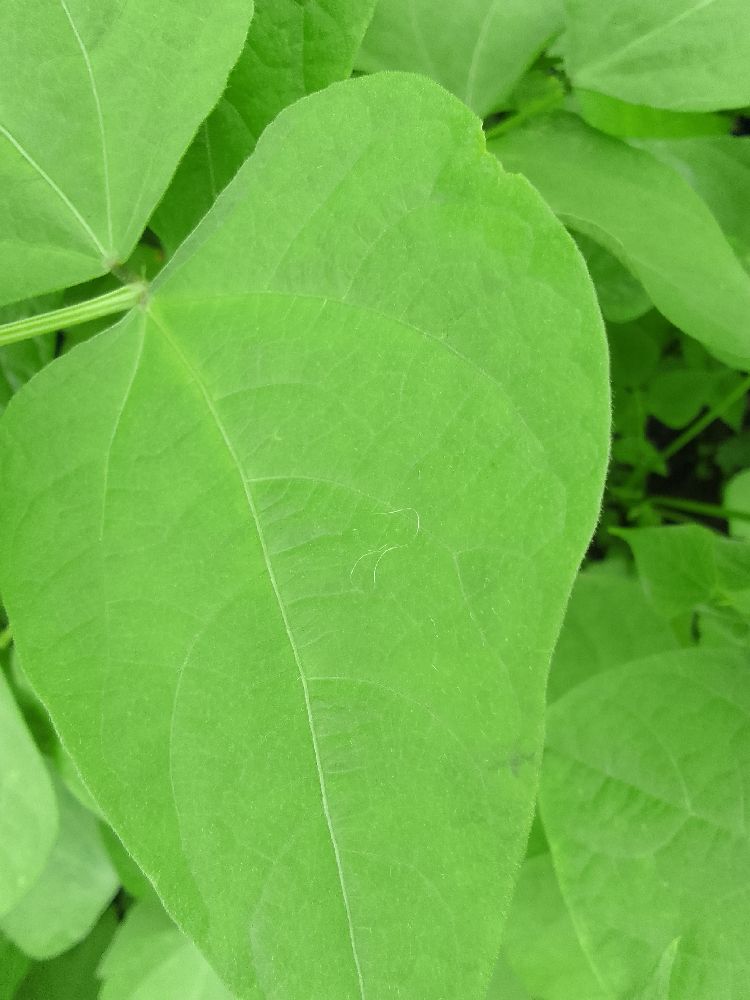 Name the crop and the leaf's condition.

common bean, healthy
